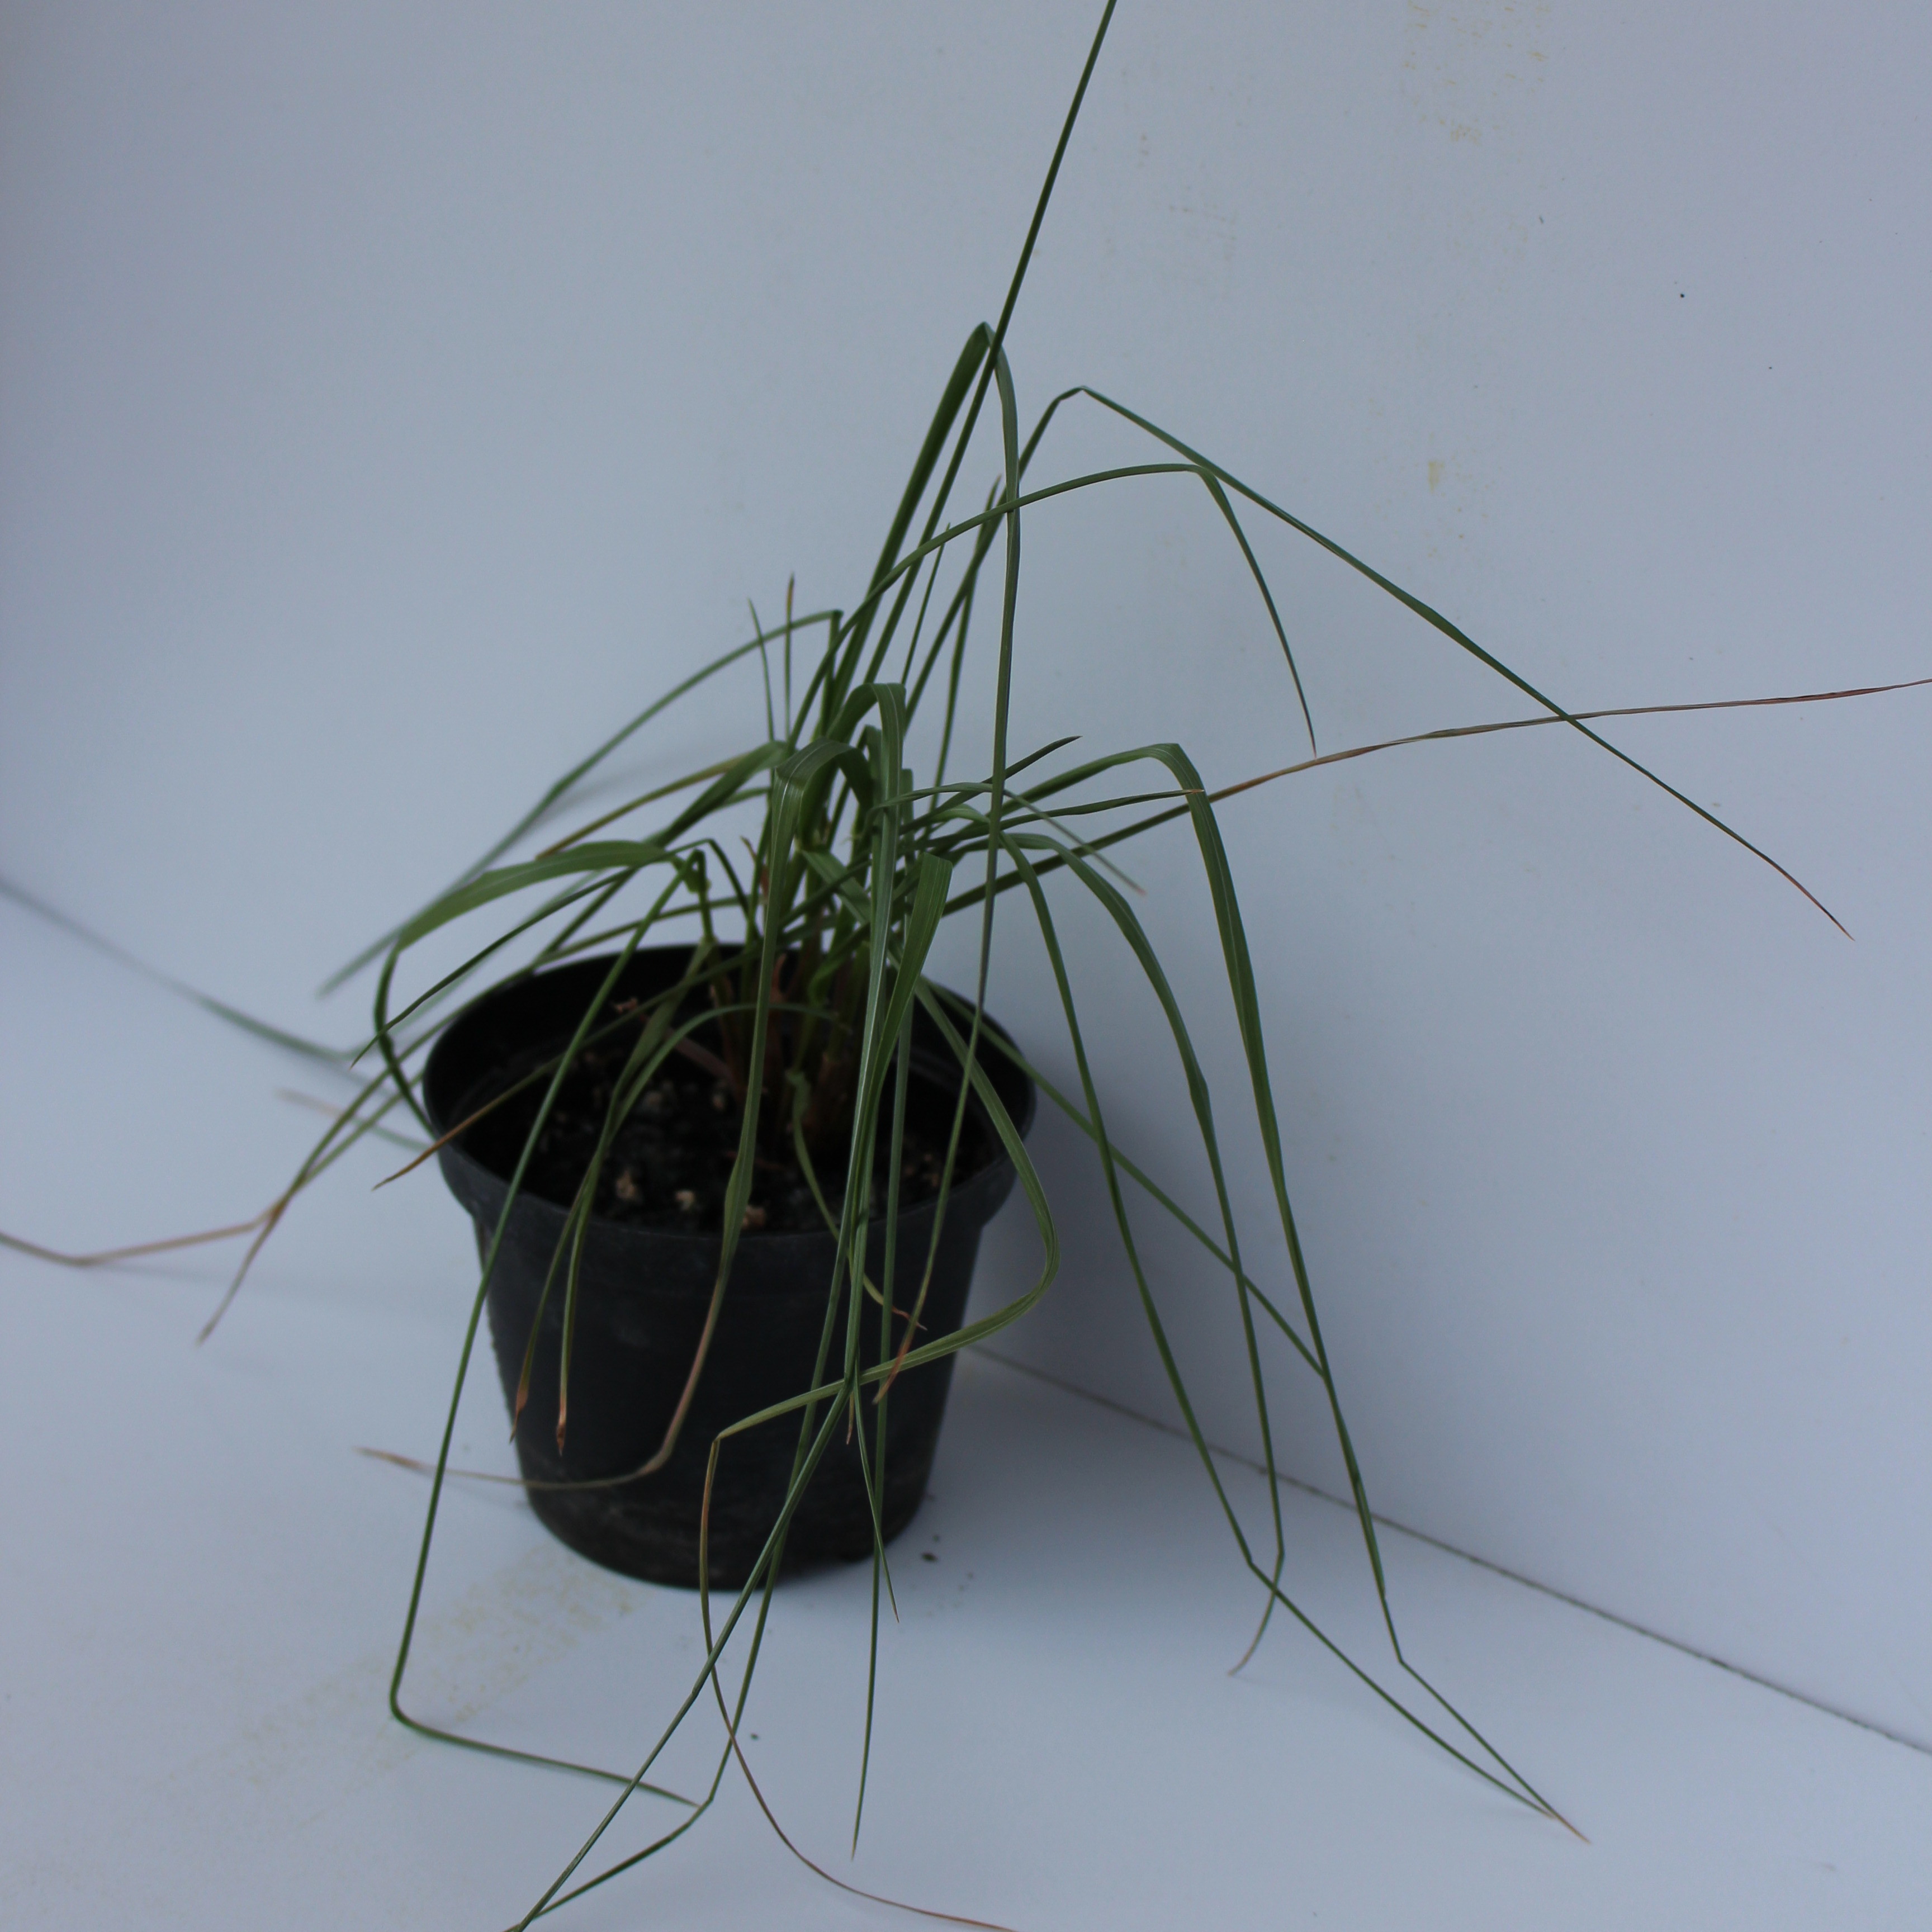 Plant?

Lolium multiflorum
